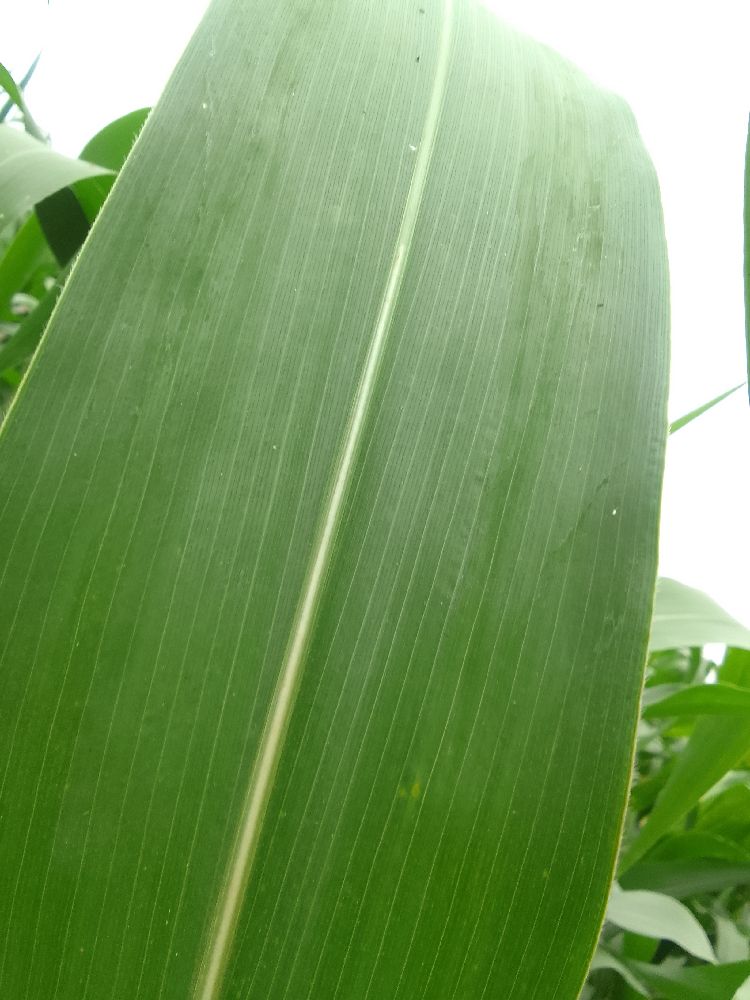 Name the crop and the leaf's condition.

maize, healthy
